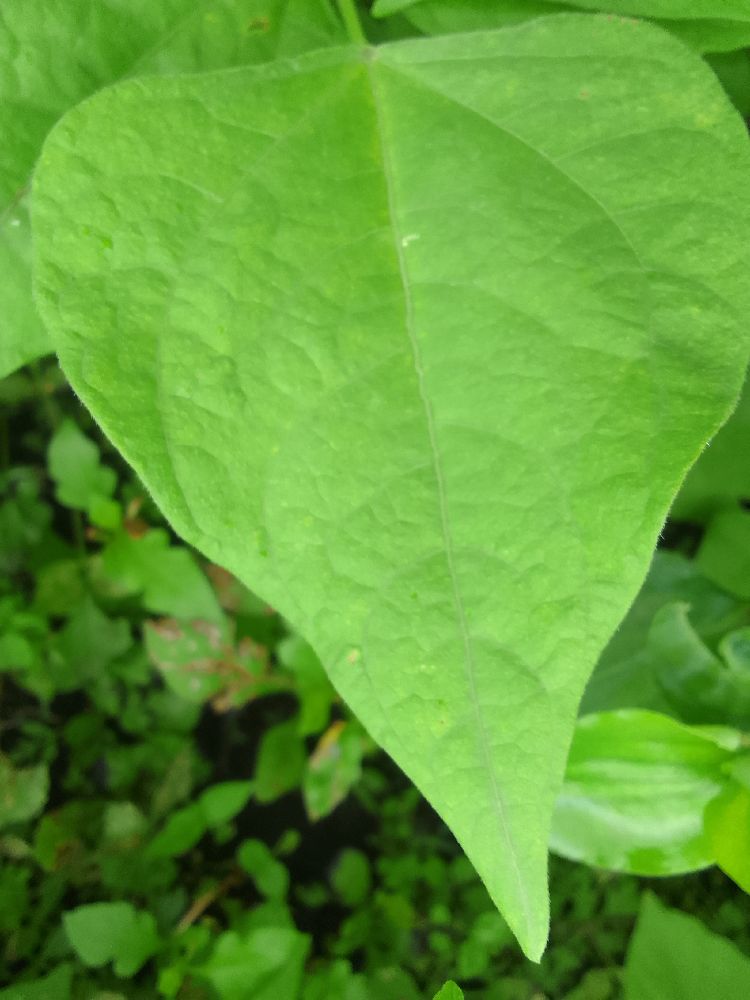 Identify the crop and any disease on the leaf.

common bean, healthy
